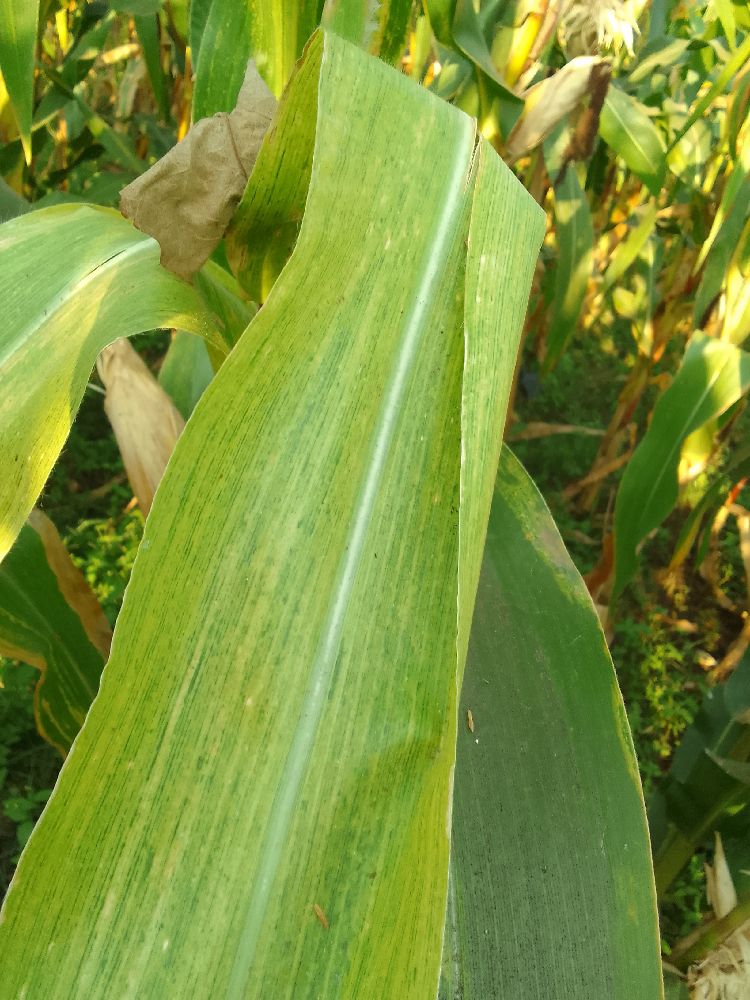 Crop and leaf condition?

maize, maize lethal necrosis
